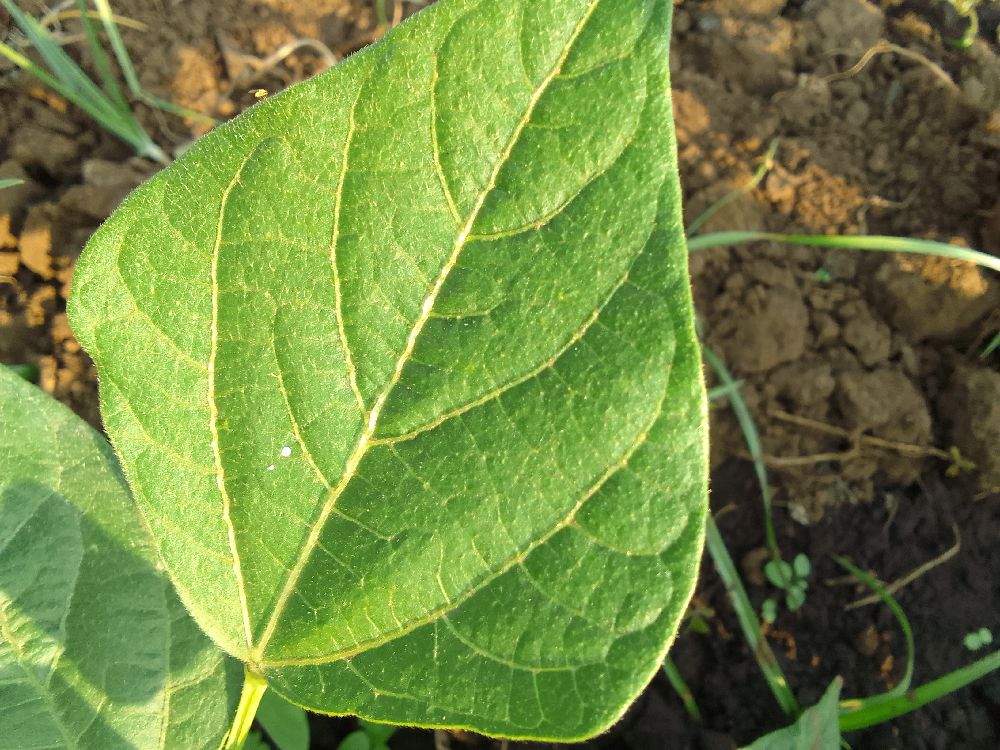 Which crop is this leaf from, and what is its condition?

common bean, healthy
